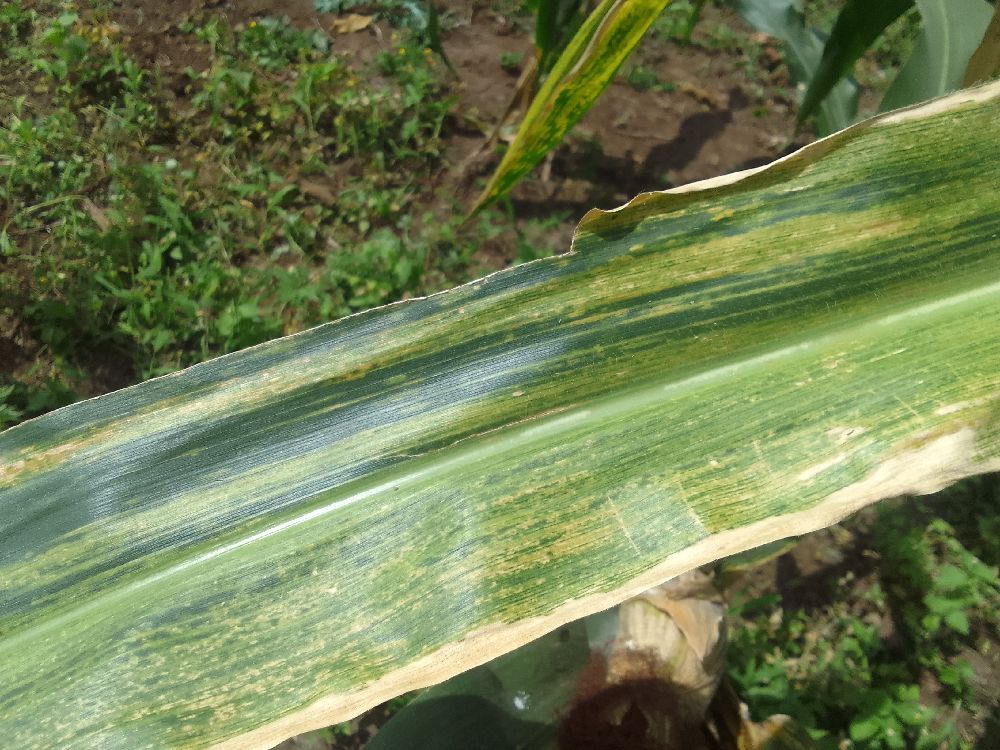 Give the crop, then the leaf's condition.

maize, maize lethal necrosis
